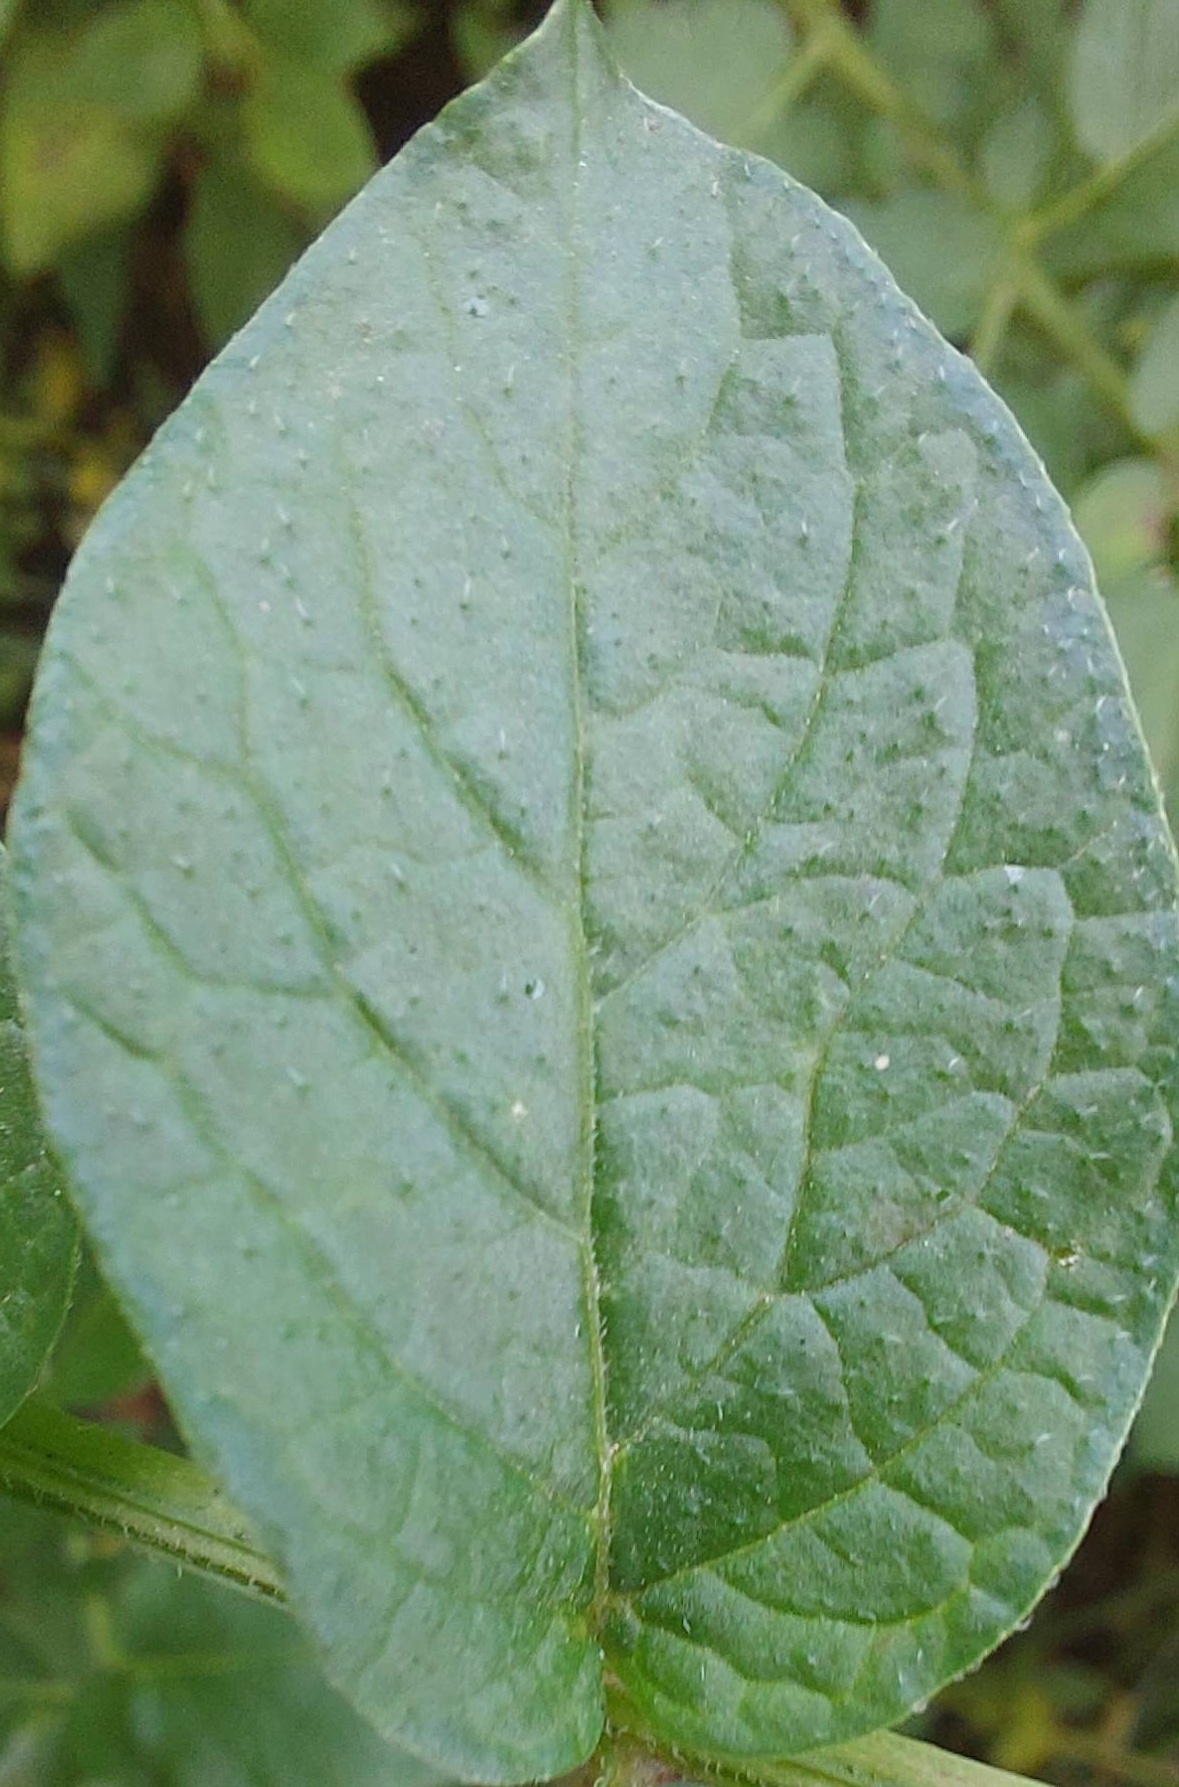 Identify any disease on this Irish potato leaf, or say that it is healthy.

healthy
